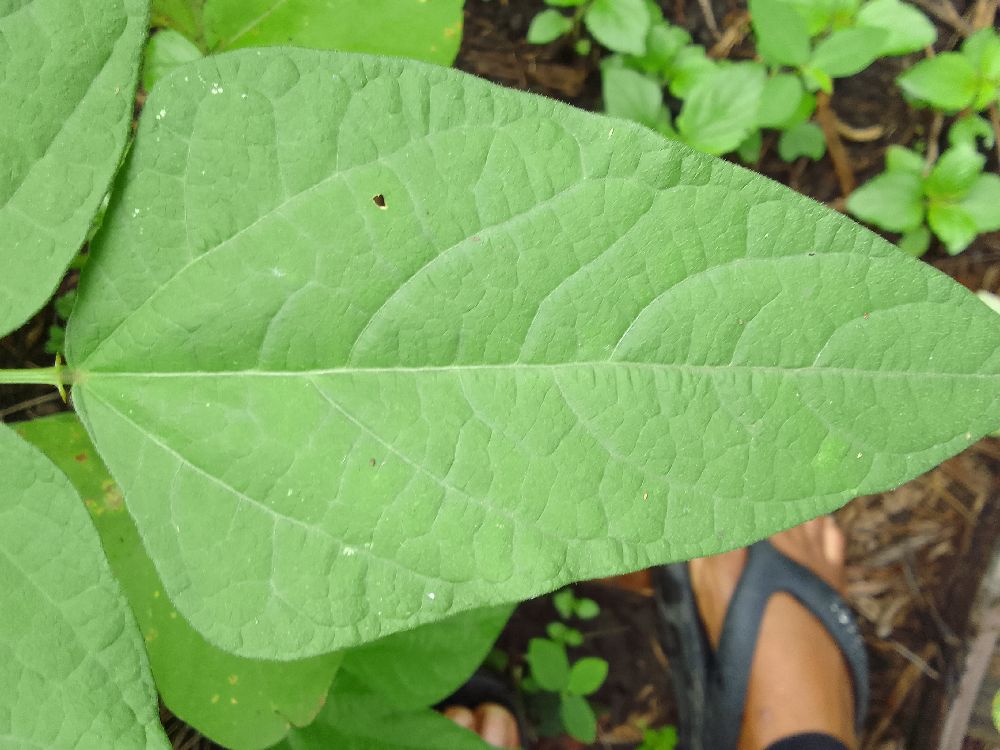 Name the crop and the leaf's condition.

common bean, healthy
